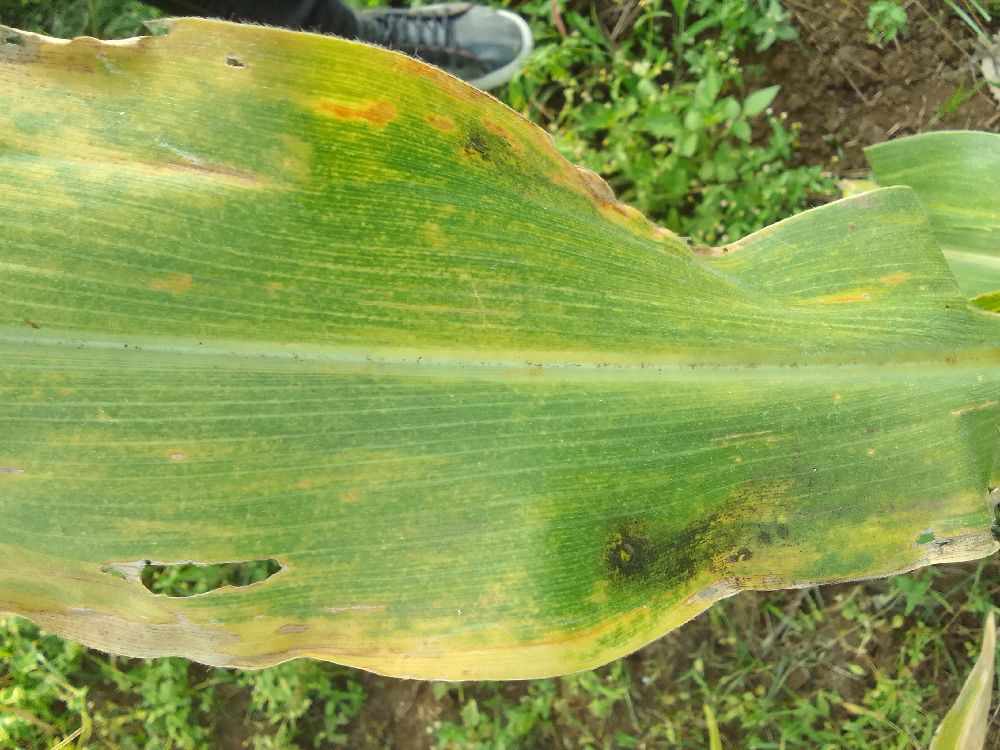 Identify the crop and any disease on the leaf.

maize, maize lethal necrosis
